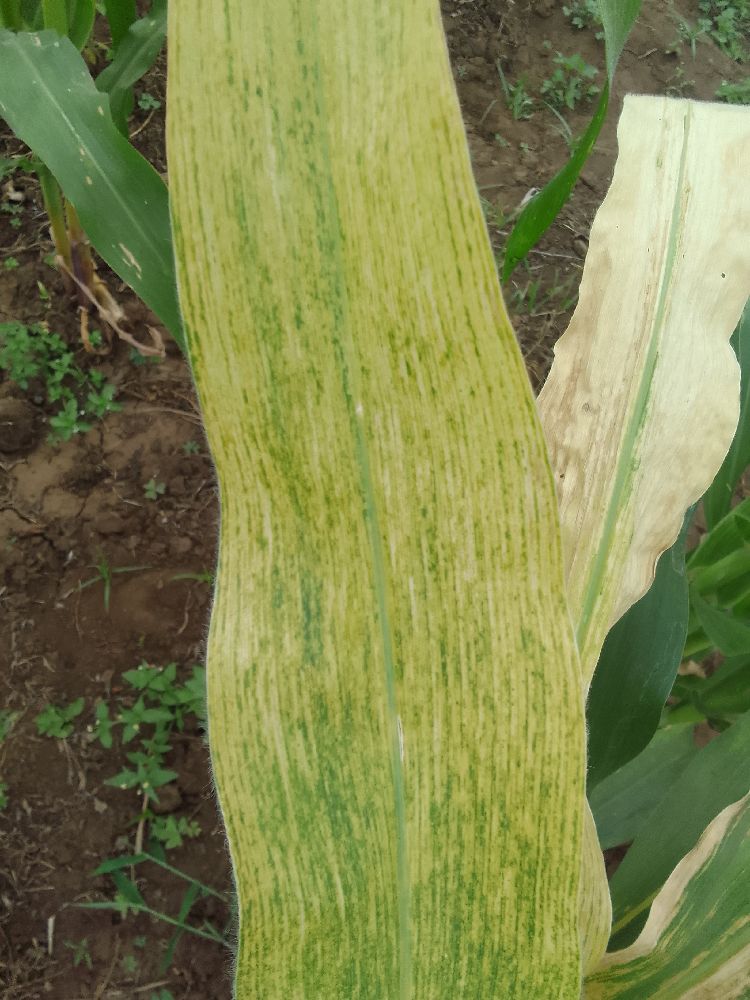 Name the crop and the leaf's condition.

maize, maize lethal necrosis
